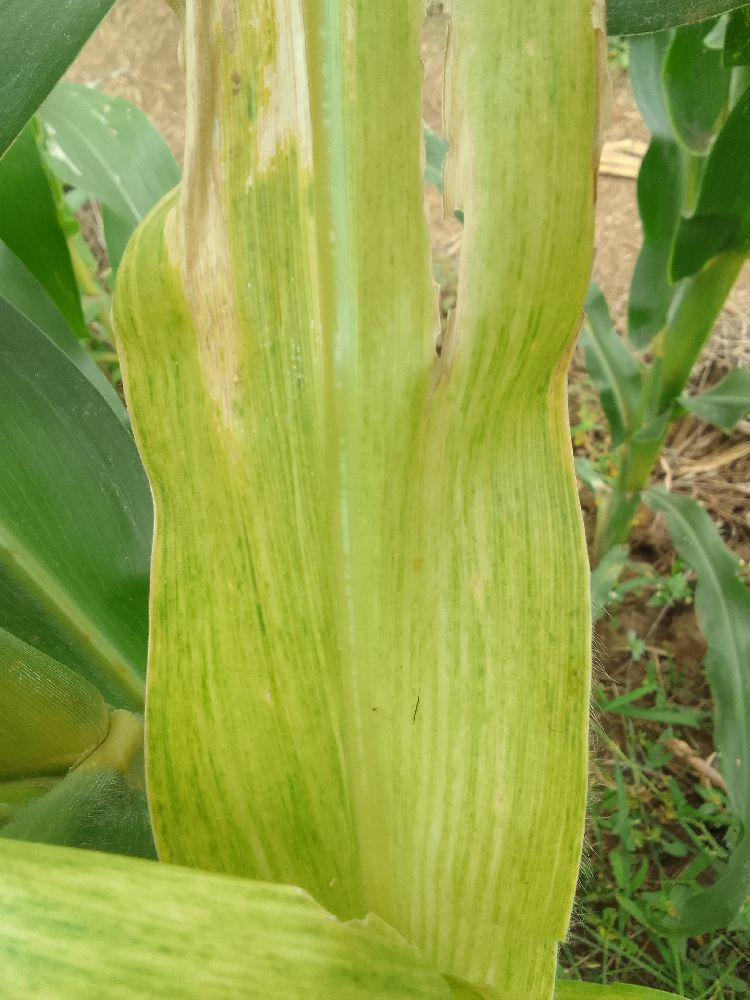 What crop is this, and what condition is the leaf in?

maize, maize lethal necrosis
